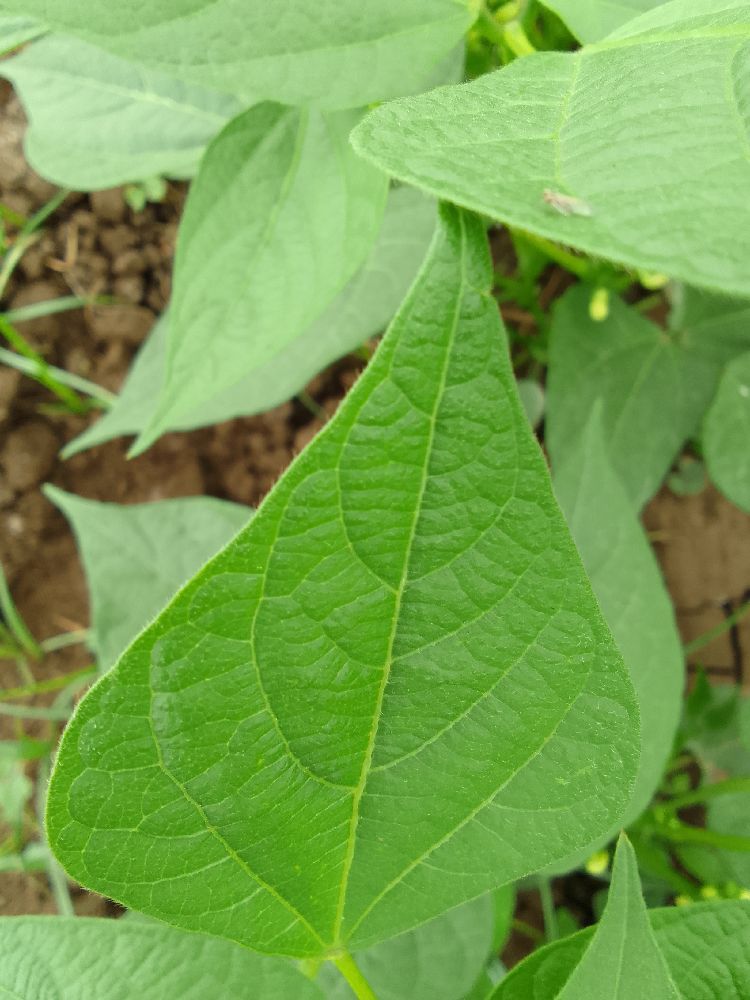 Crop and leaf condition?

common bean, healthy
